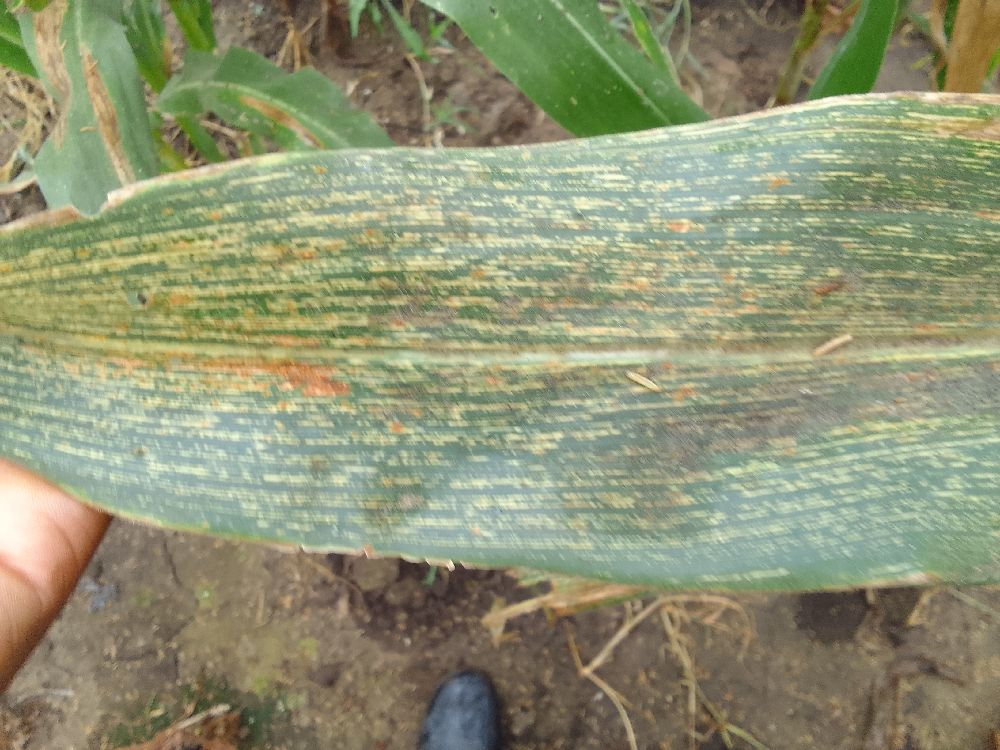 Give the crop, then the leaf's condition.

maize, maize streak virus
